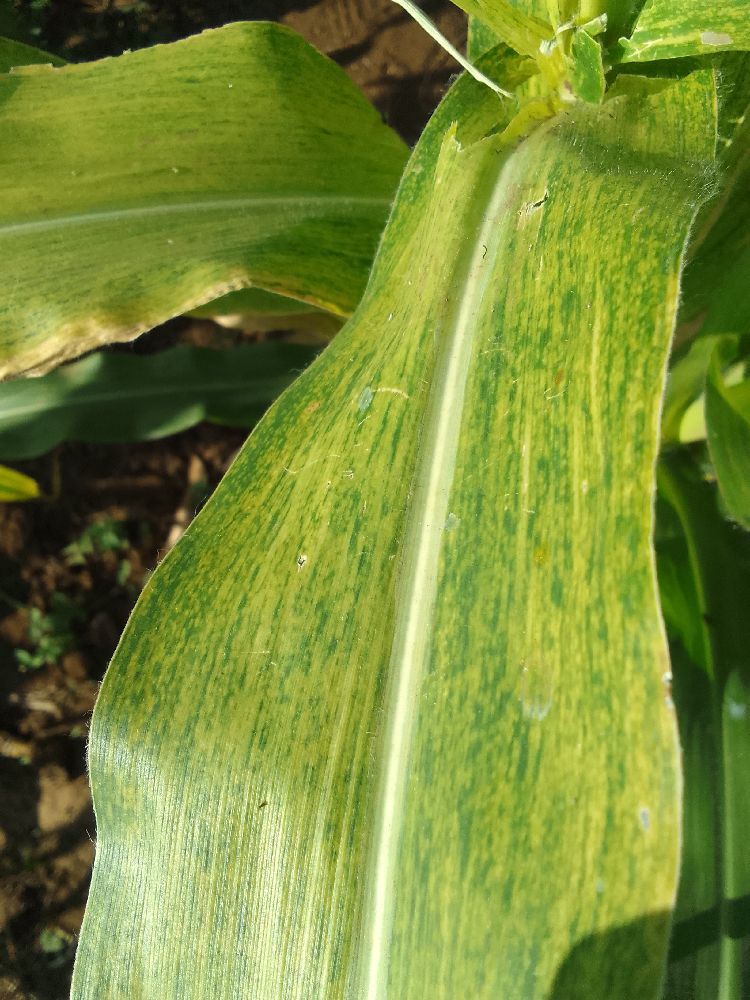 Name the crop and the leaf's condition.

maize, maize lethal necrosis
